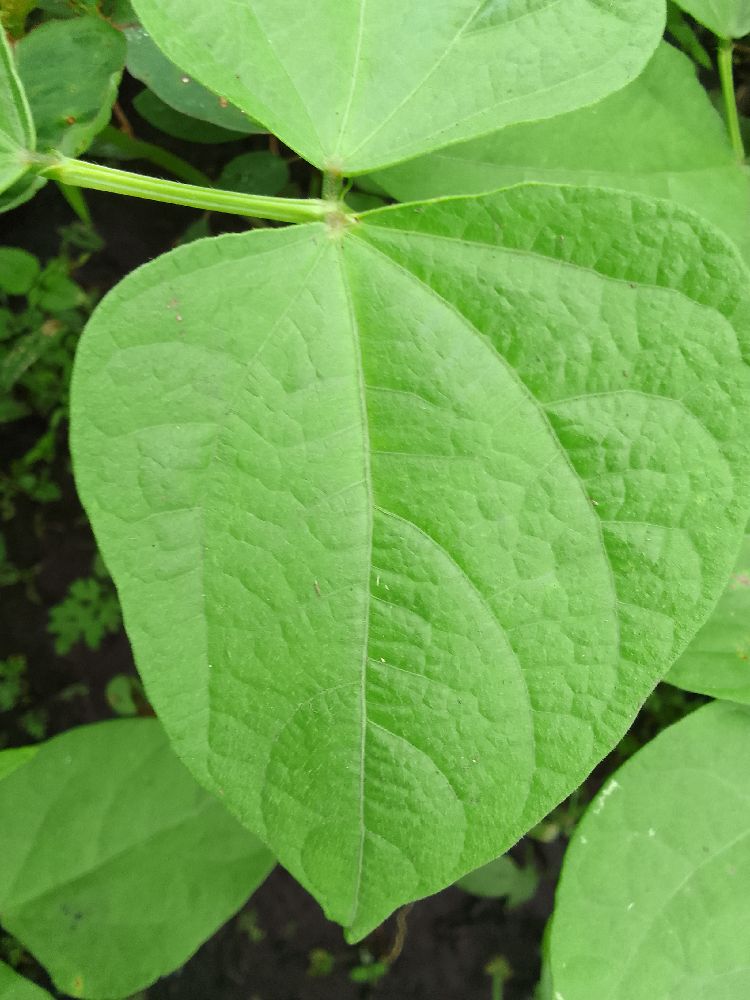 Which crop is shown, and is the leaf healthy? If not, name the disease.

common bean, healthy
